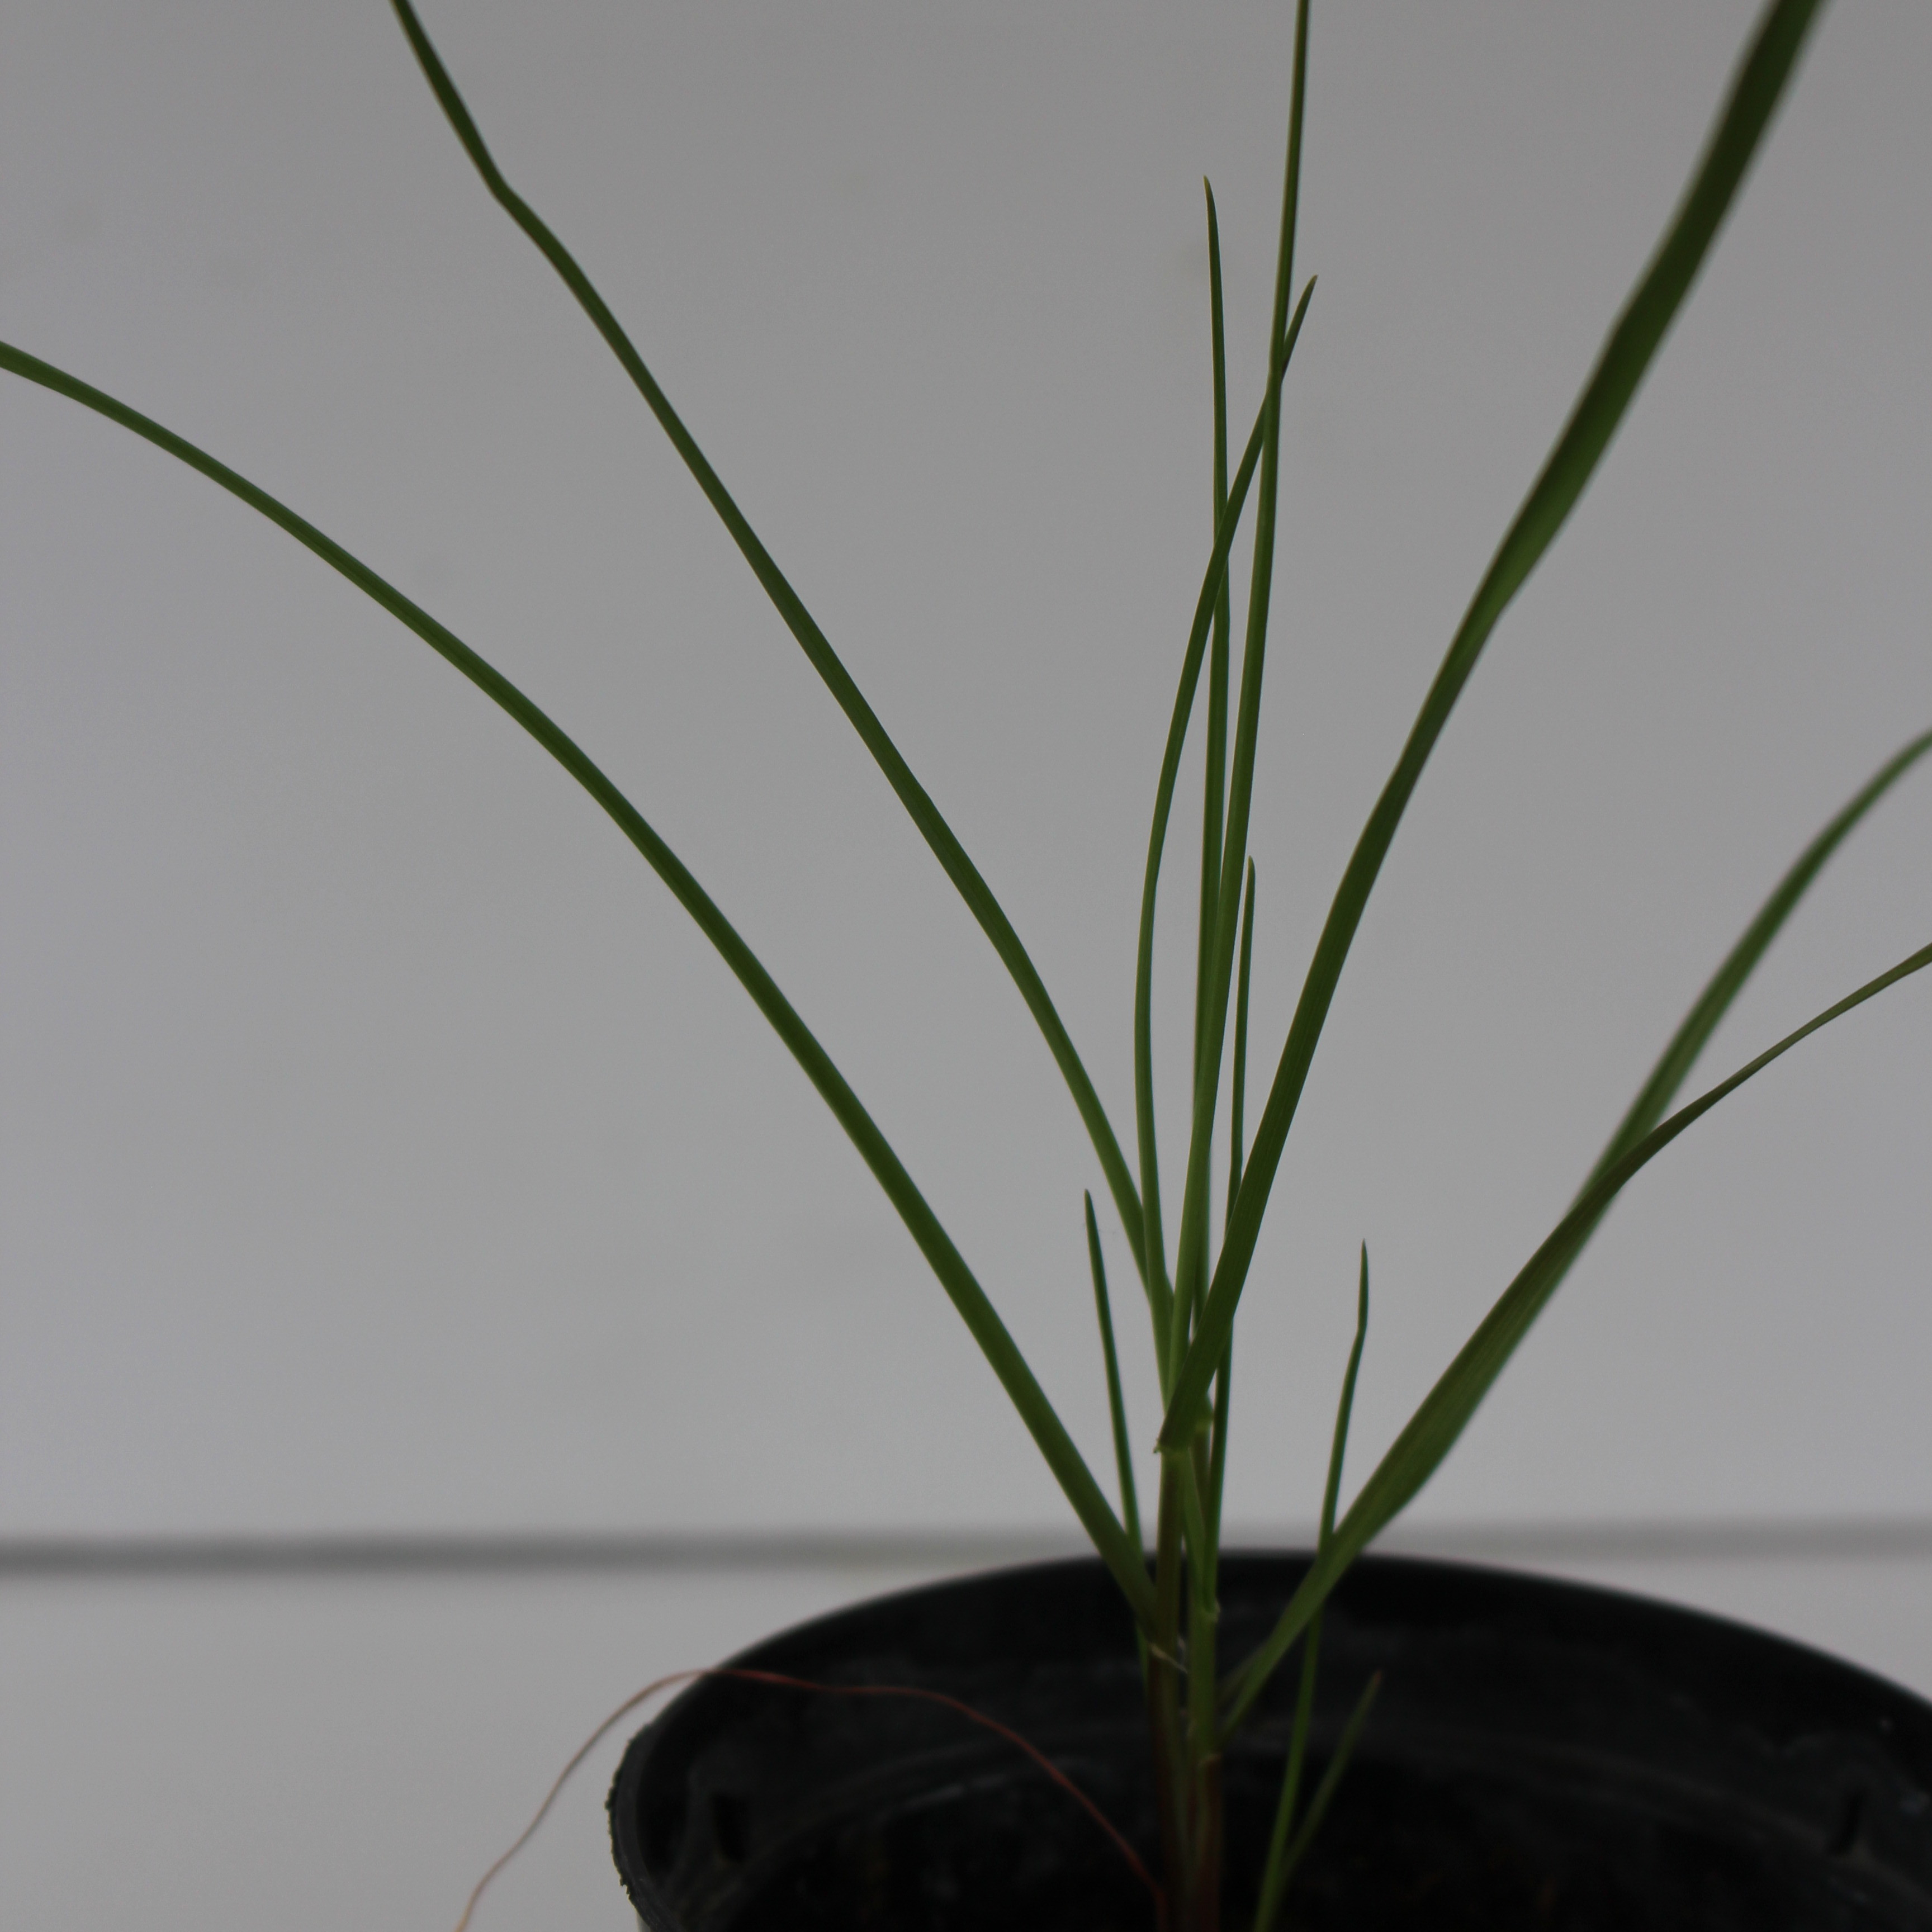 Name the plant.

Lolium multiflorum
